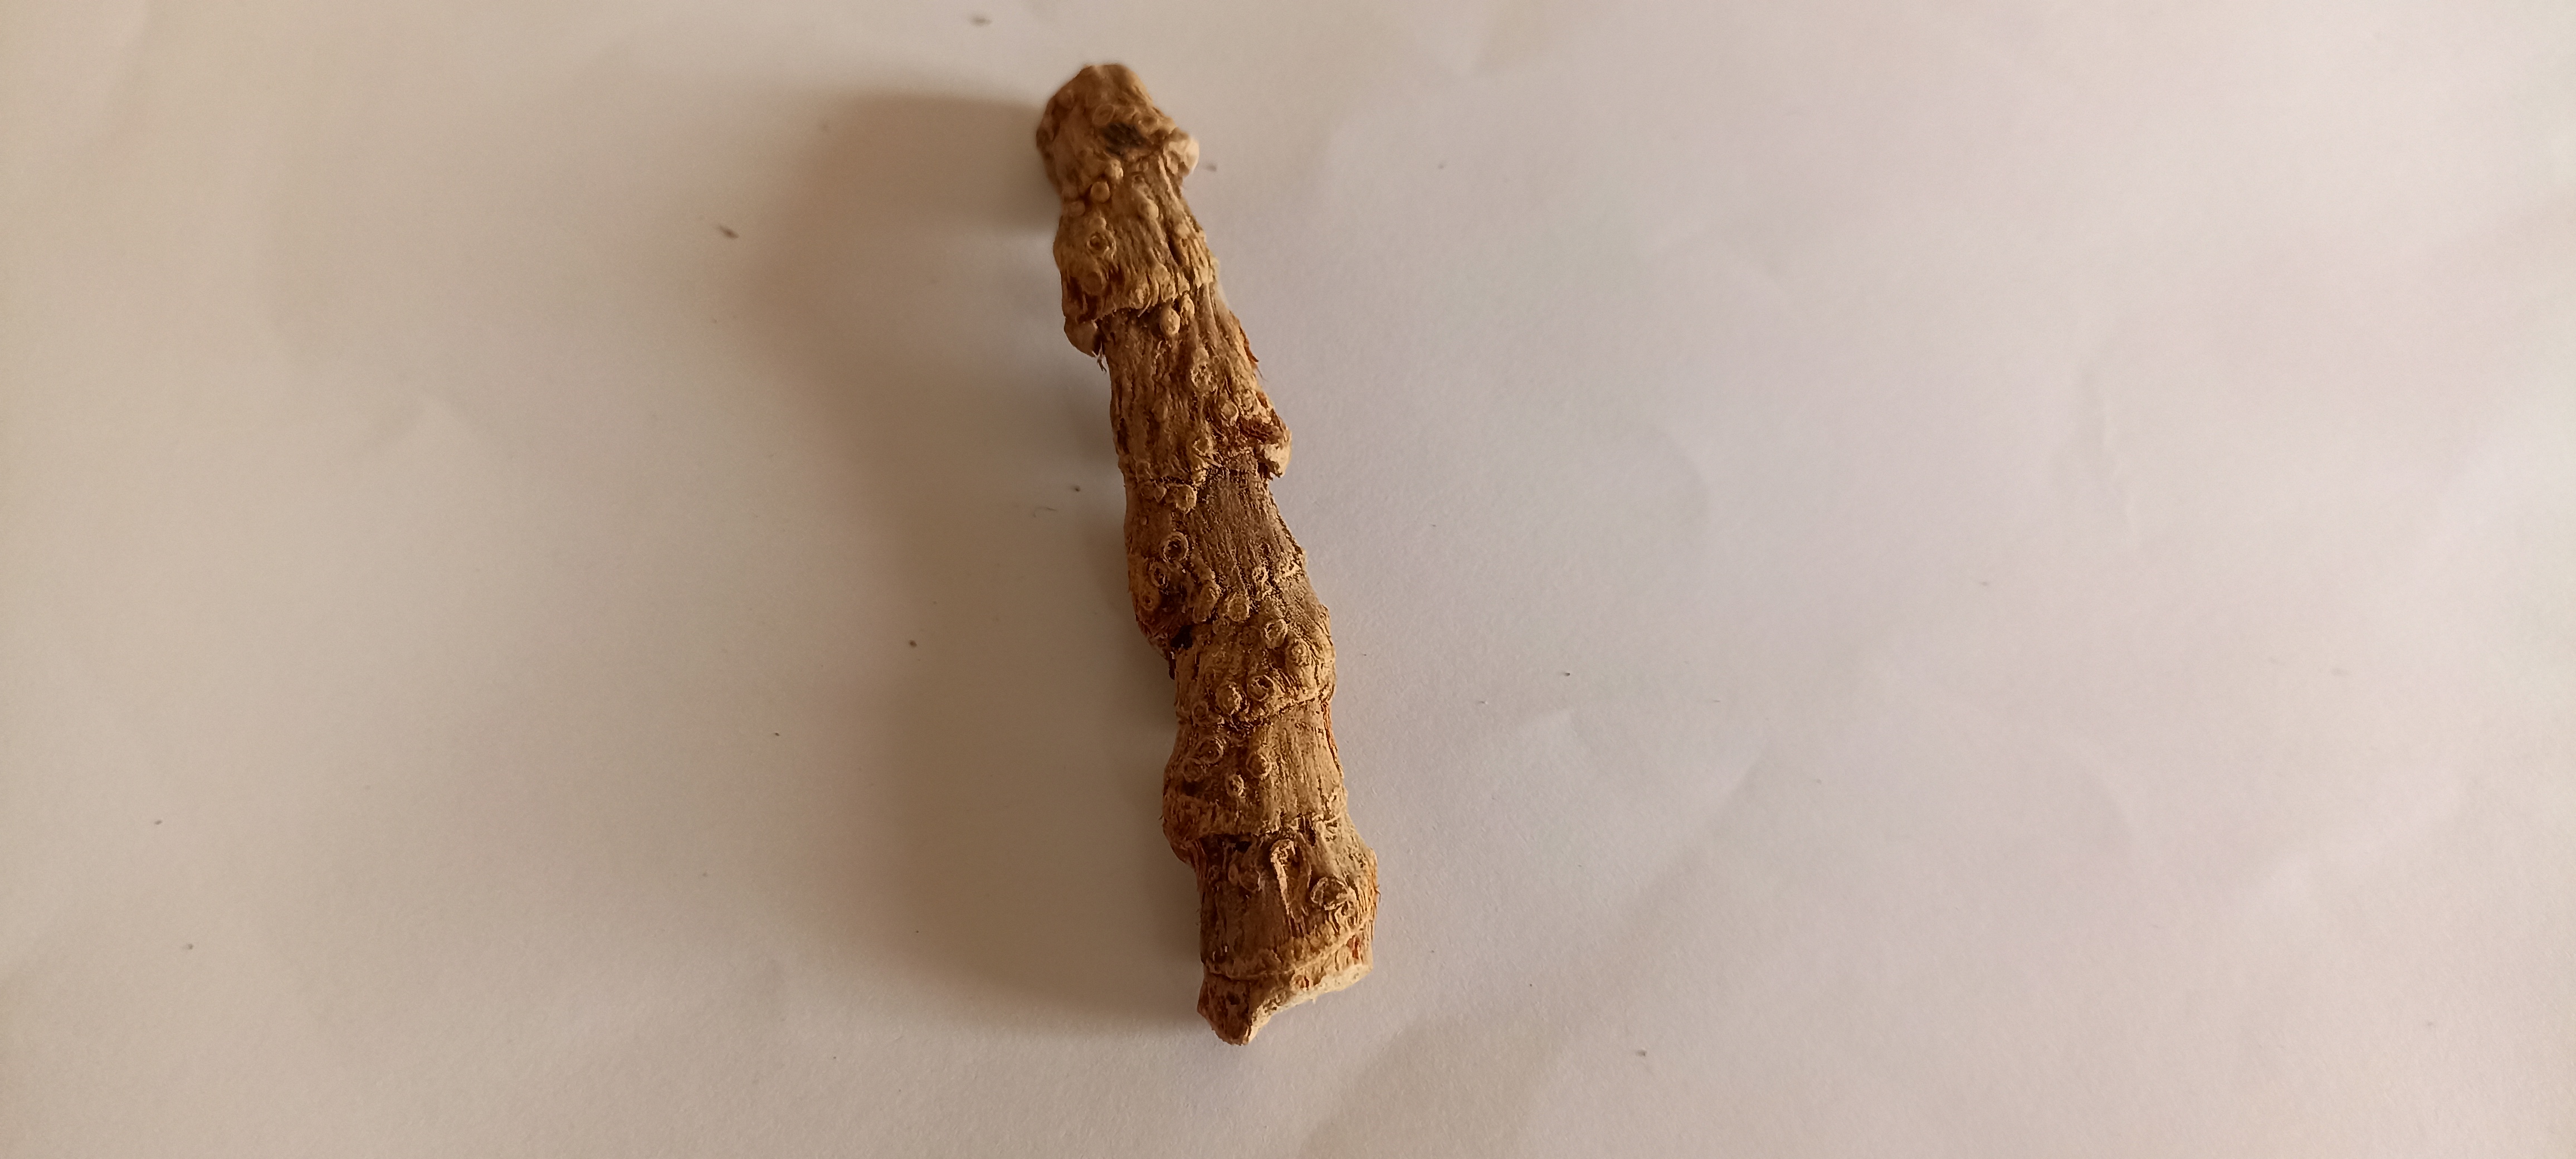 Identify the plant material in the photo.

vekhand
